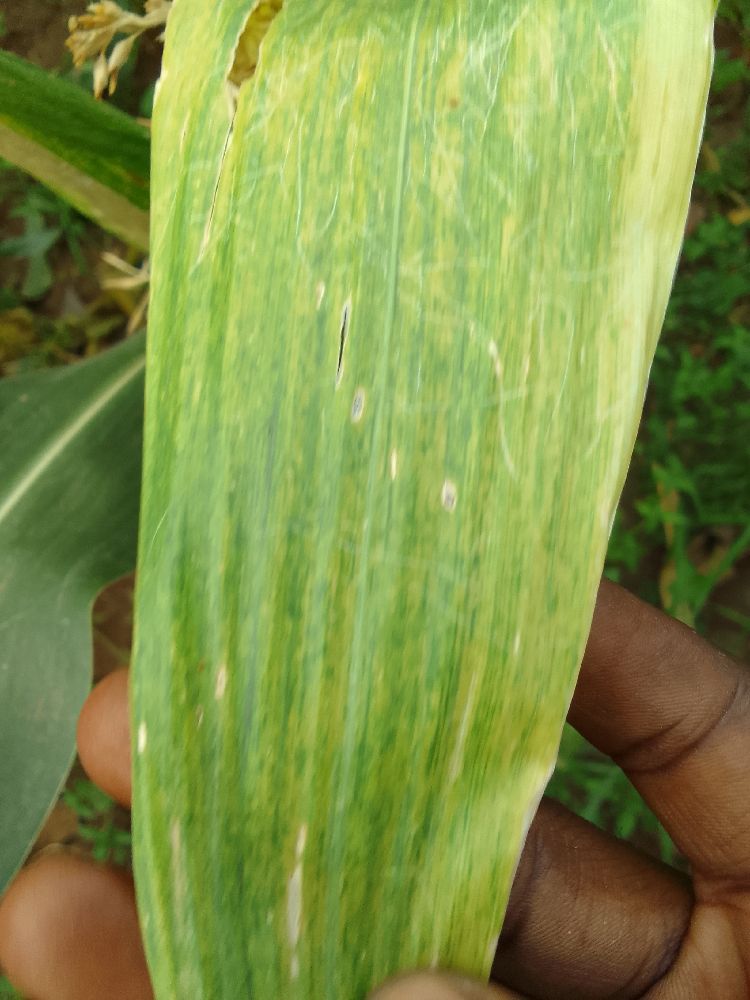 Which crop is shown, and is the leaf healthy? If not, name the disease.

maize, maize lethal necrosis
